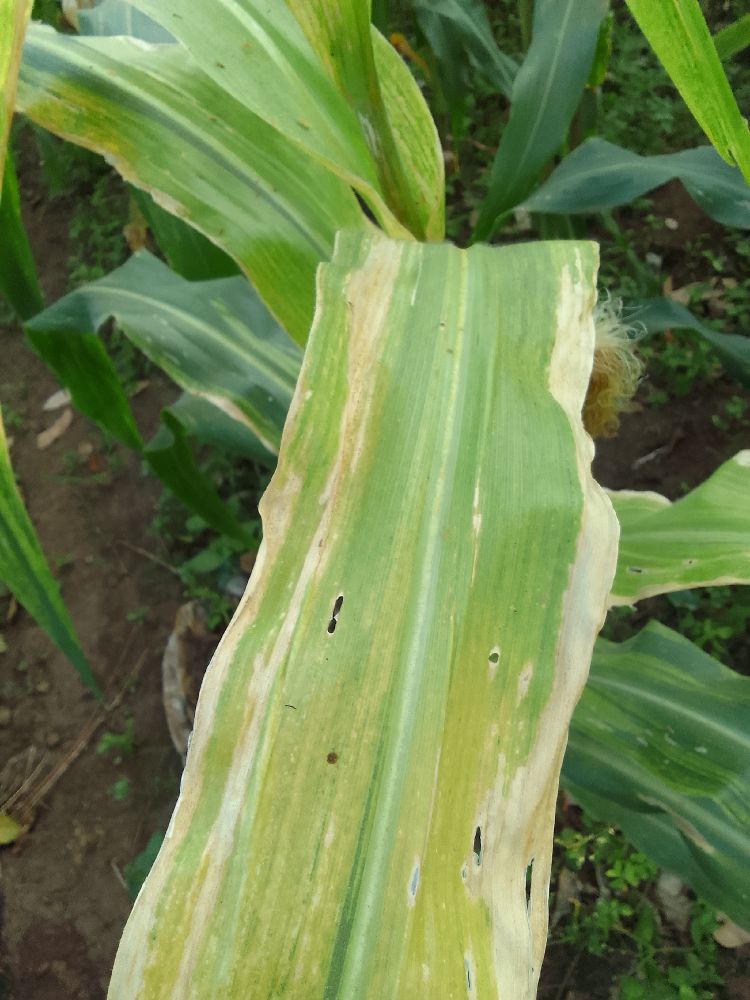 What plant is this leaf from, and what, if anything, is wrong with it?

maize, maize lethal necrosis
